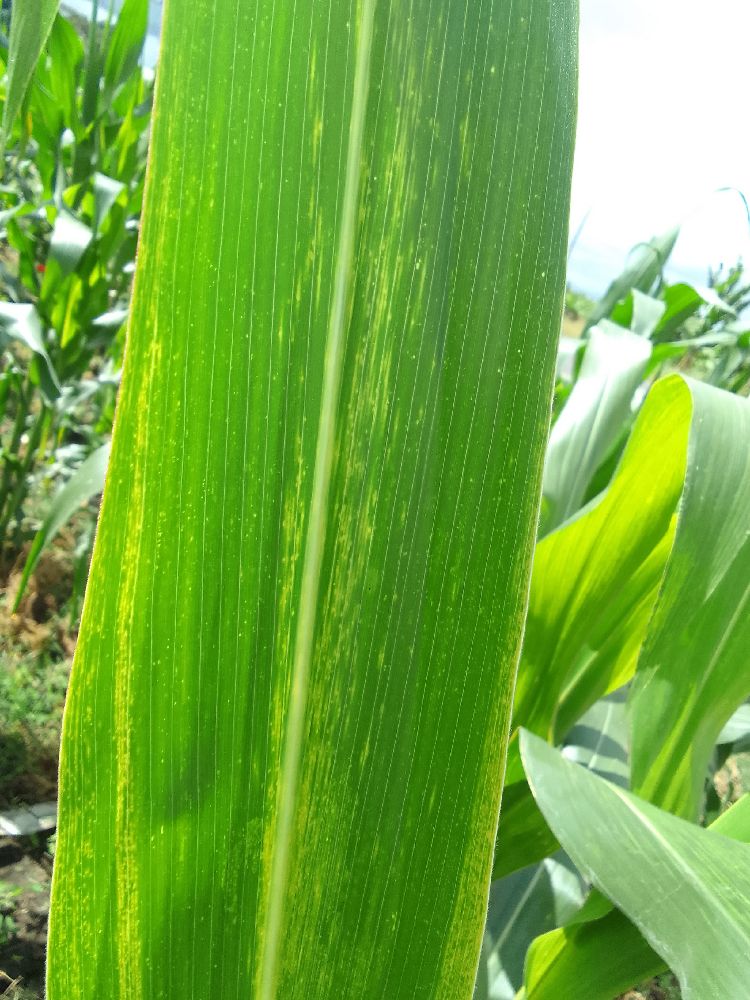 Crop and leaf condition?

maize, maize lethal necrosis
